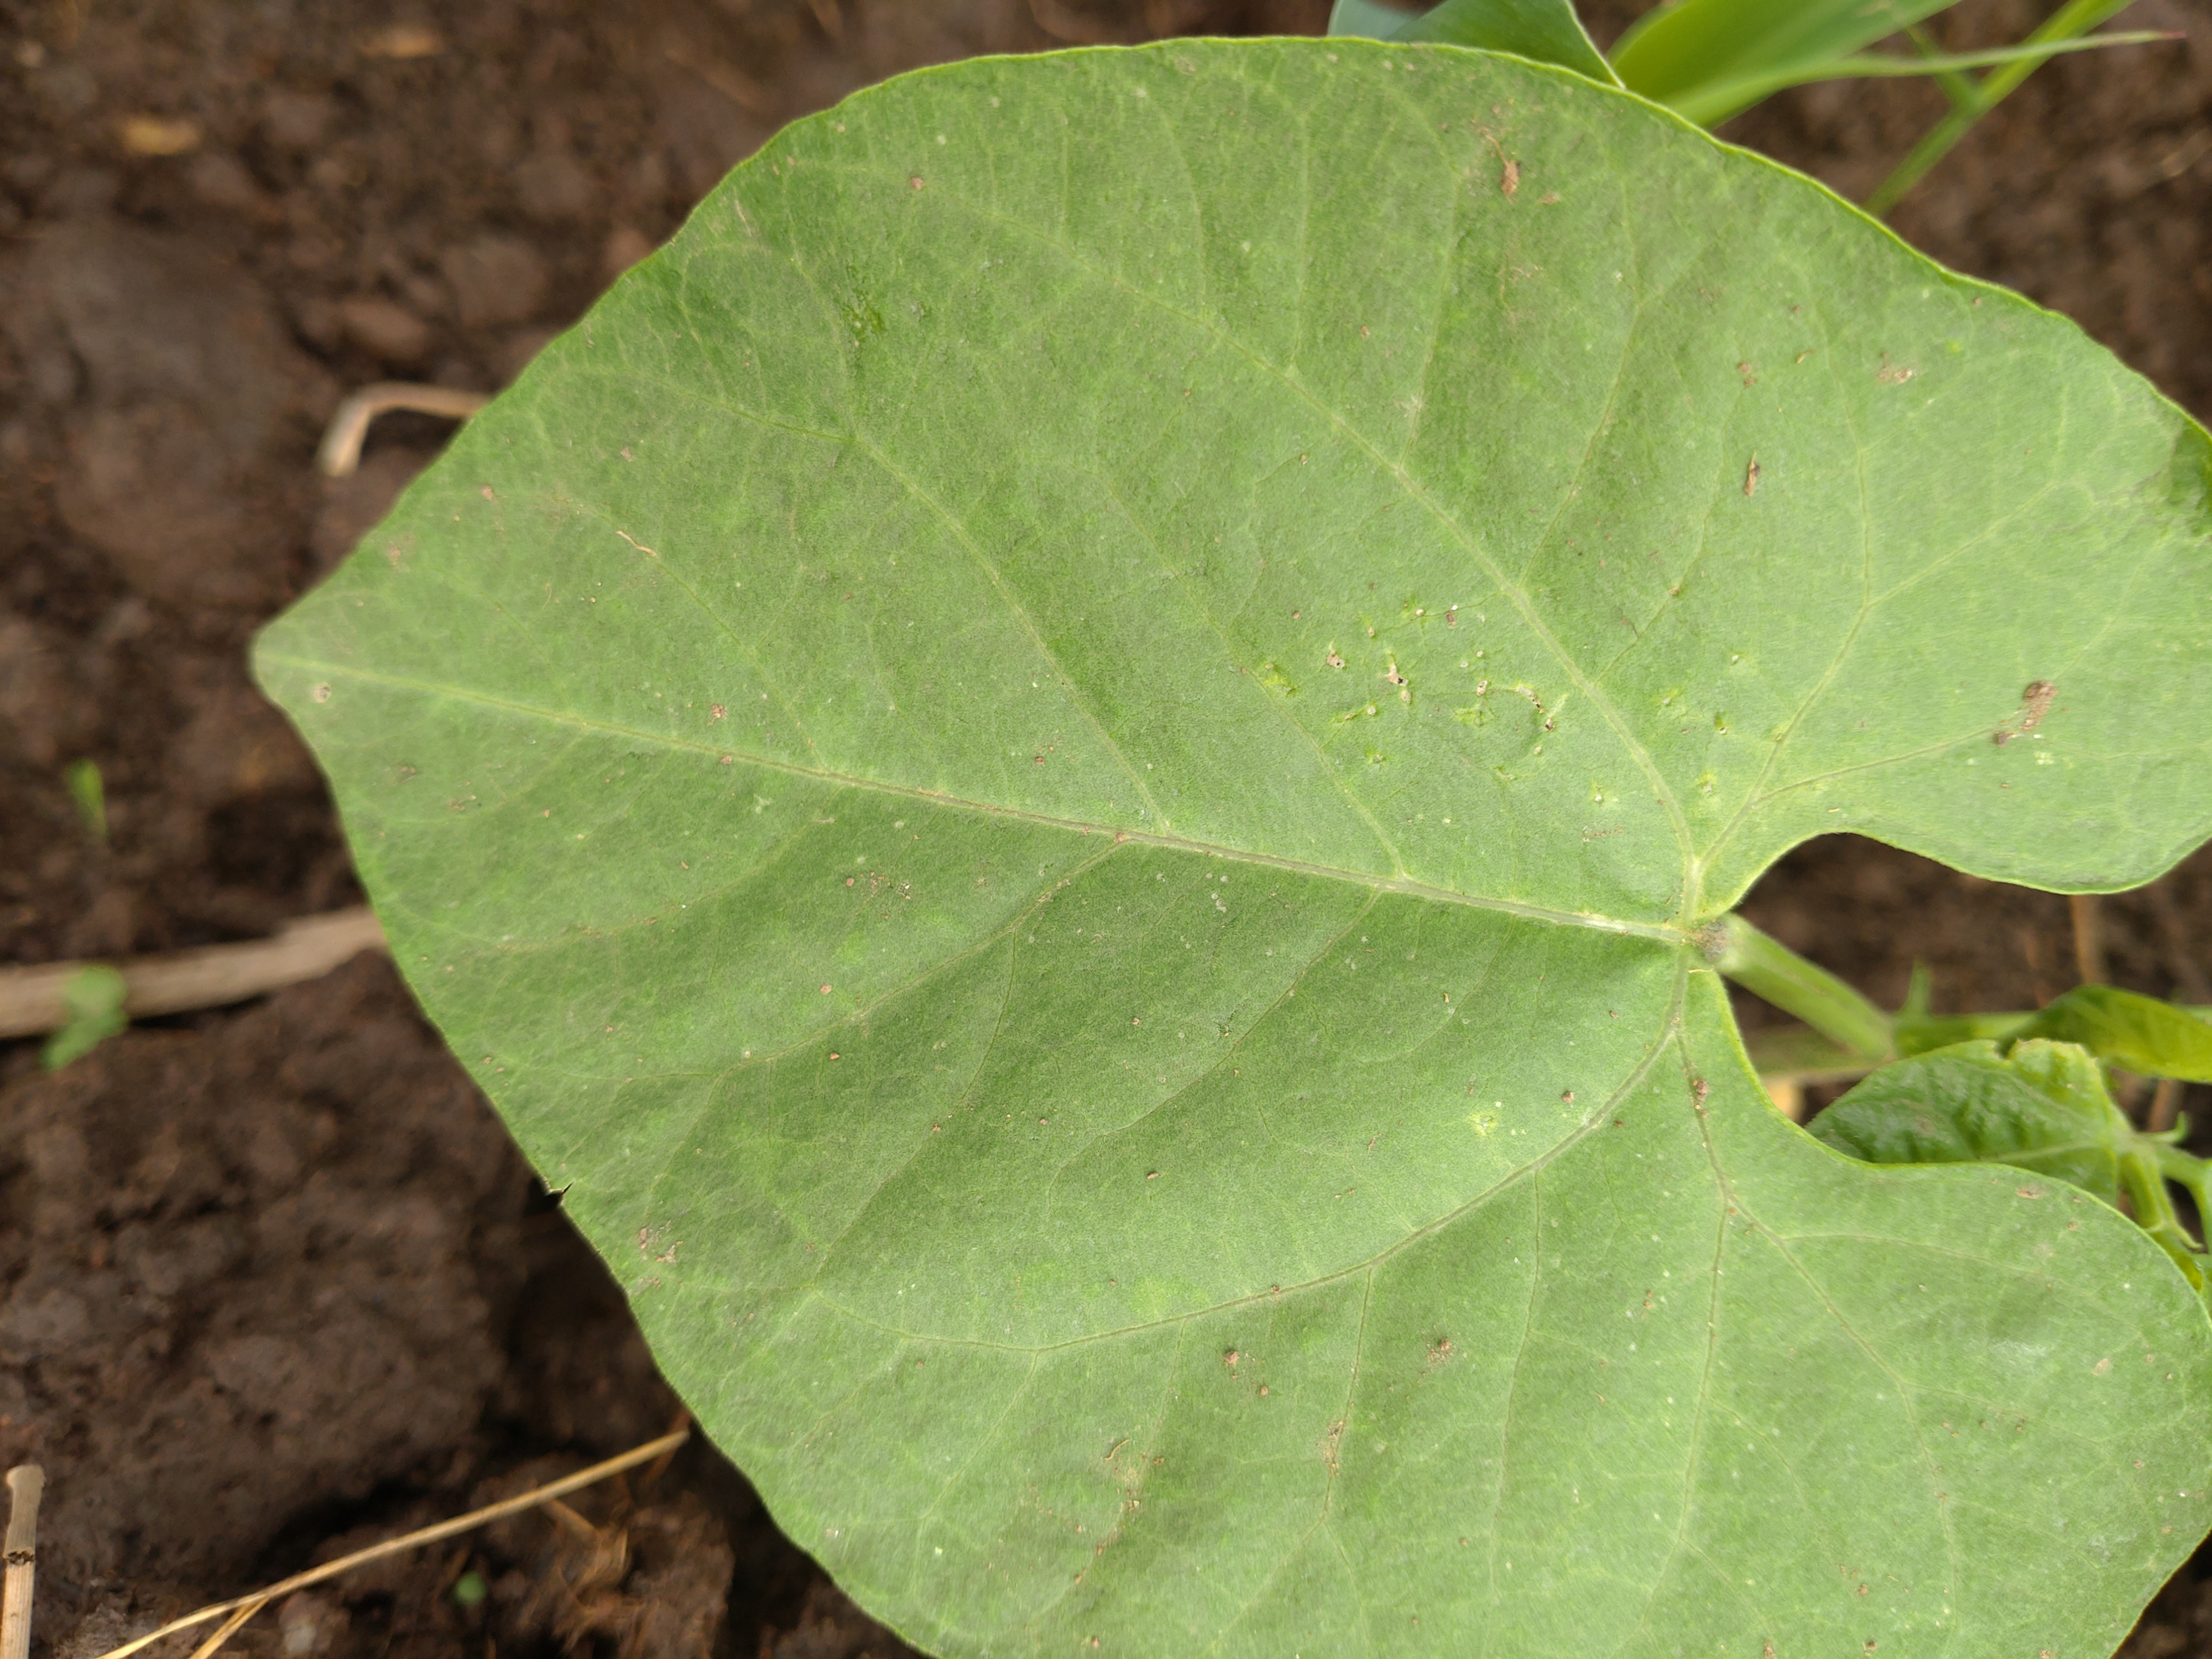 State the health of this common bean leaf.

healthy
